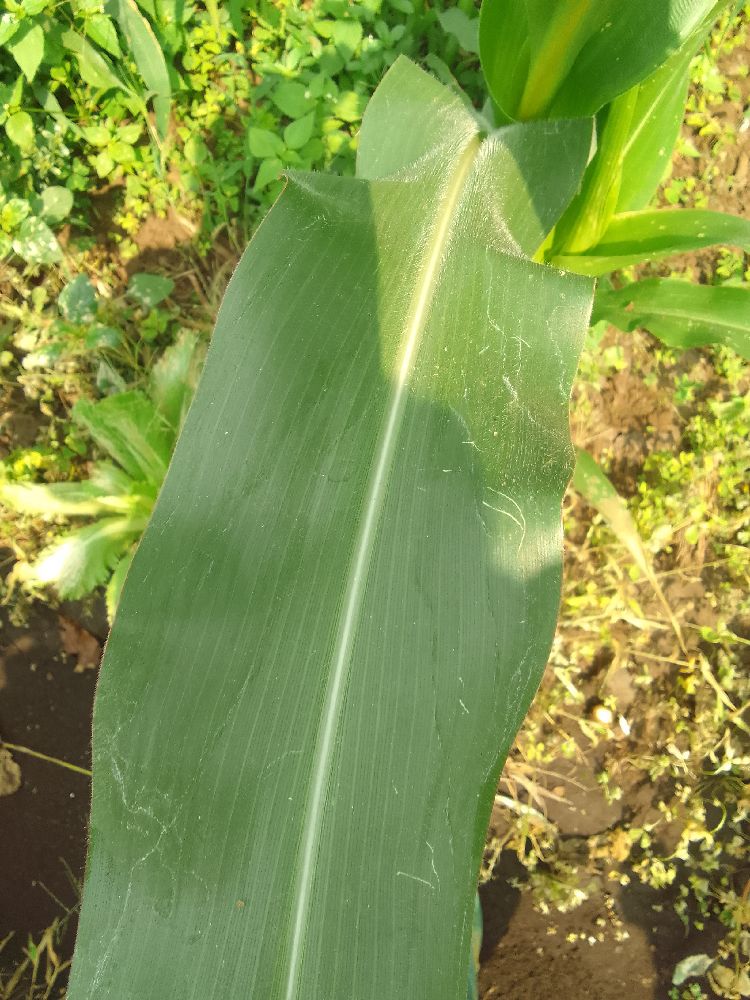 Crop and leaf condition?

maize, healthy
